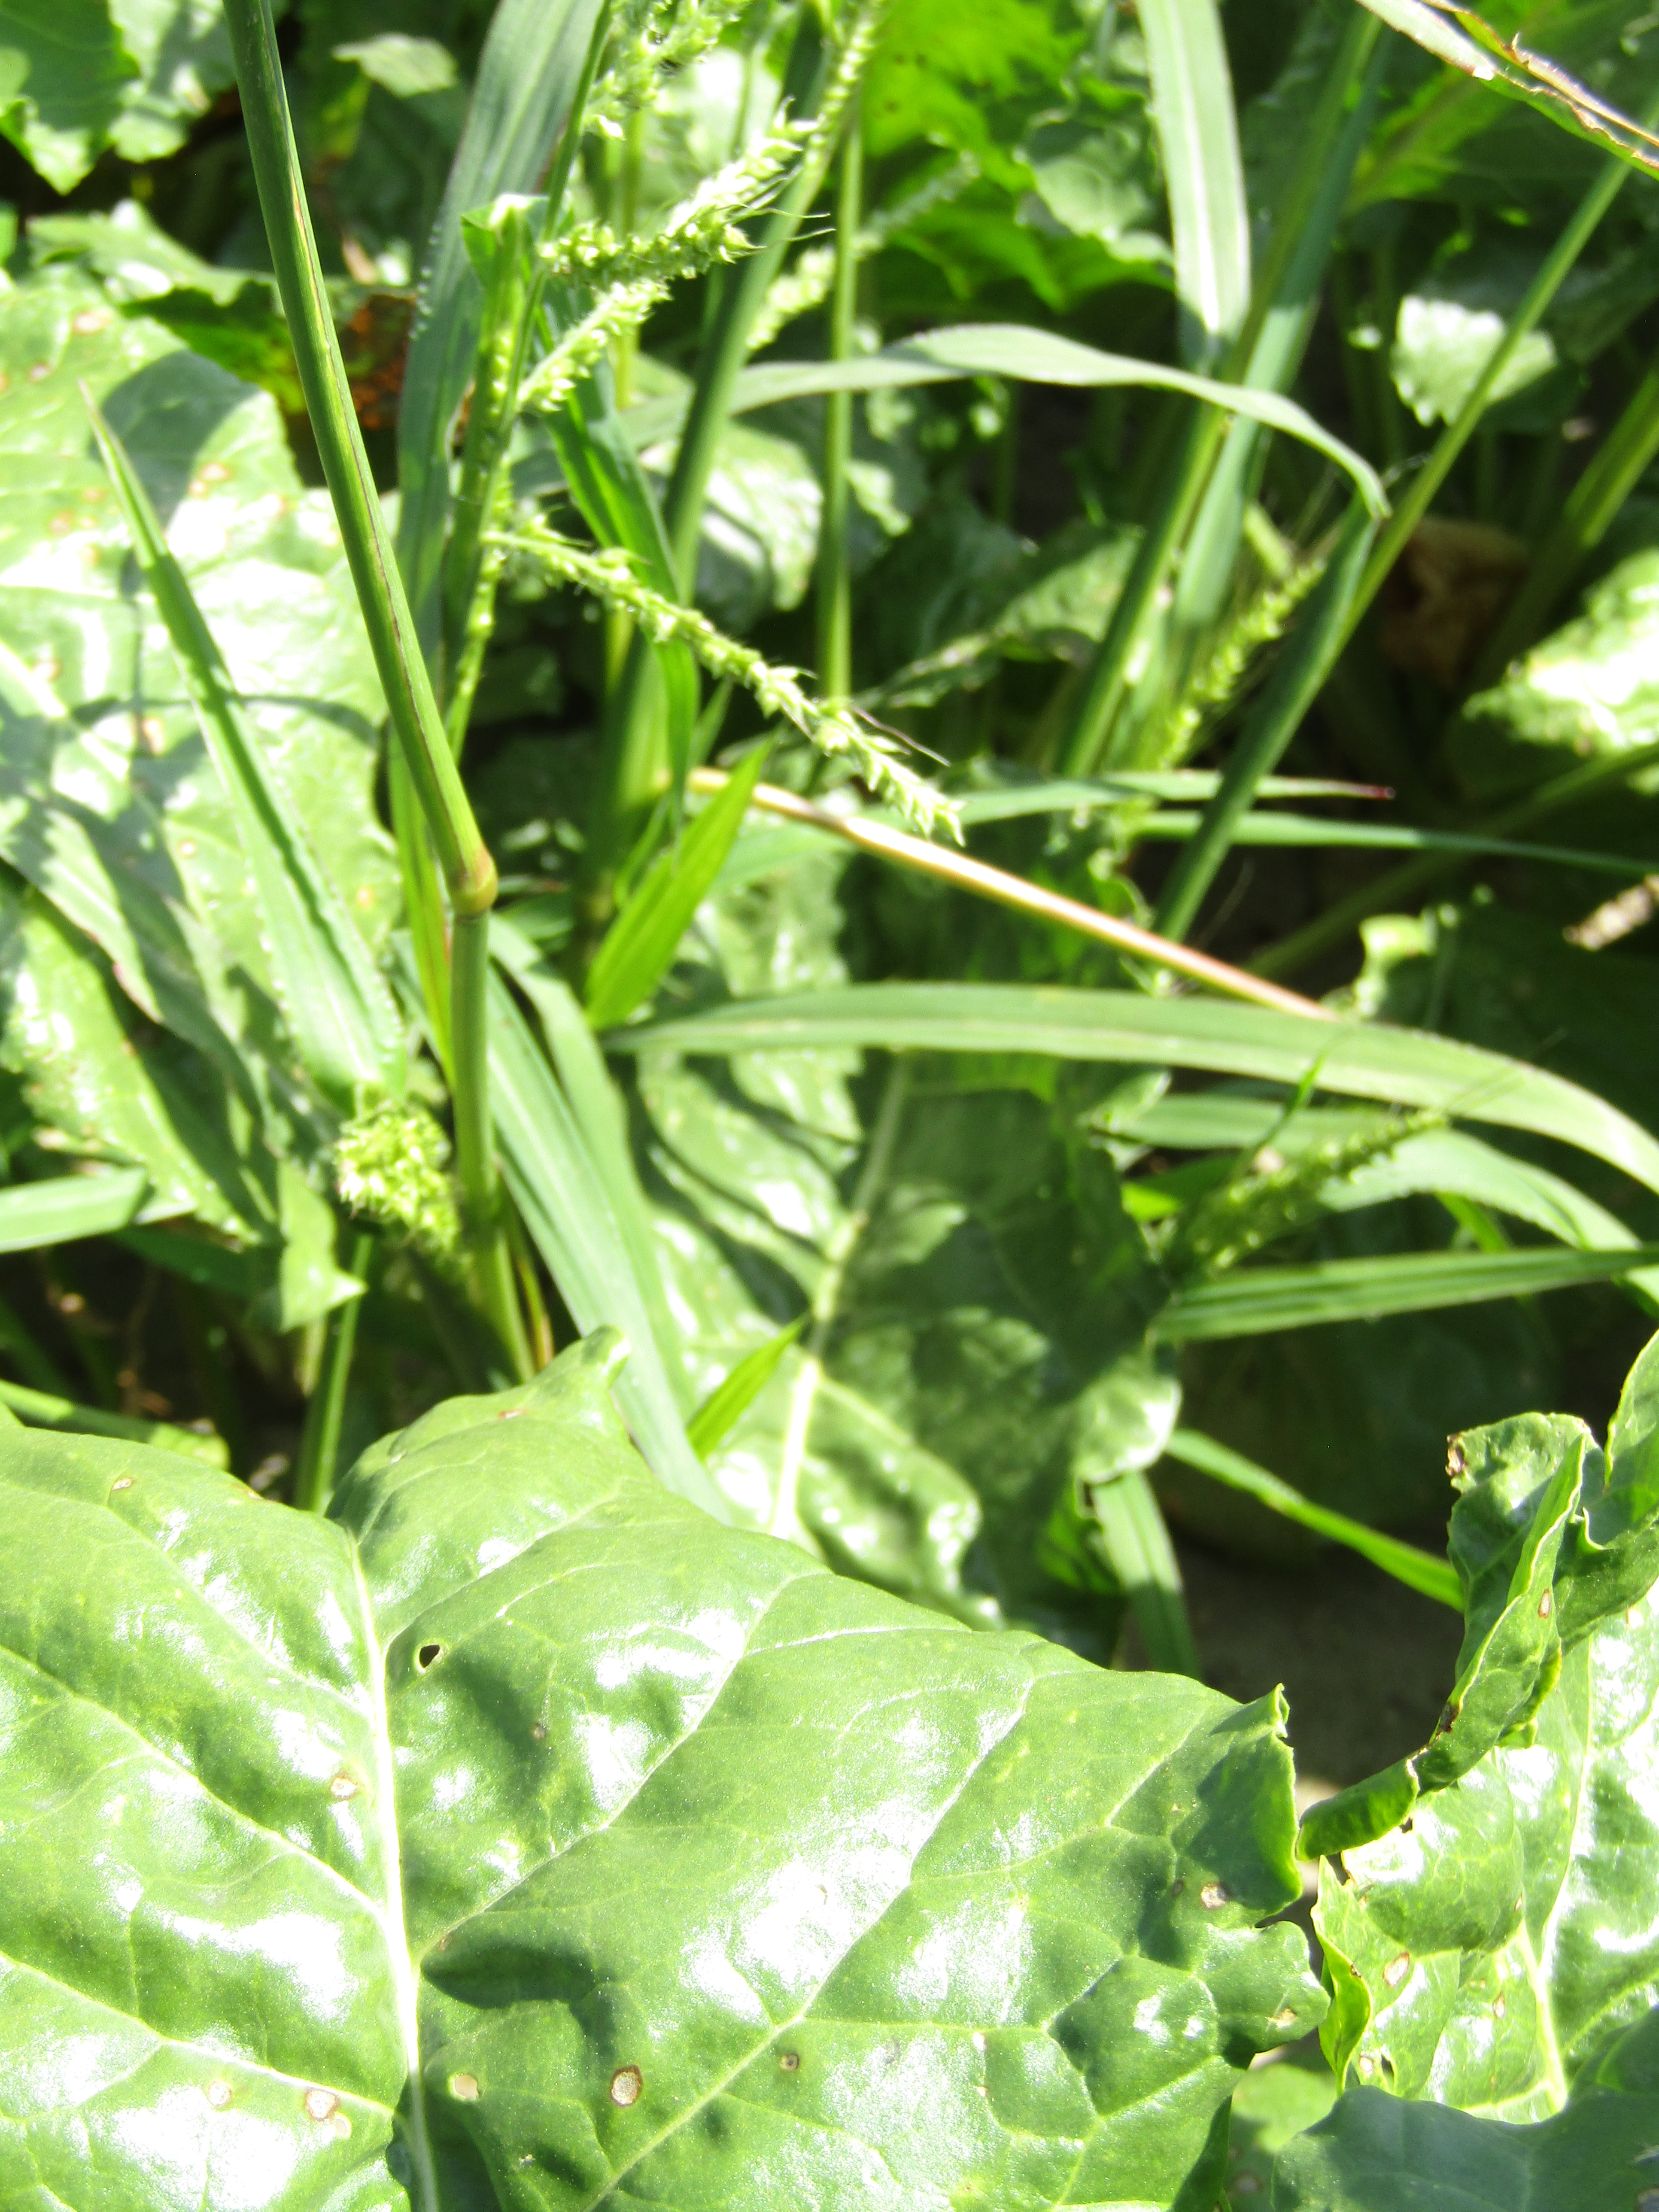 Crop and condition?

beet, cercospora
